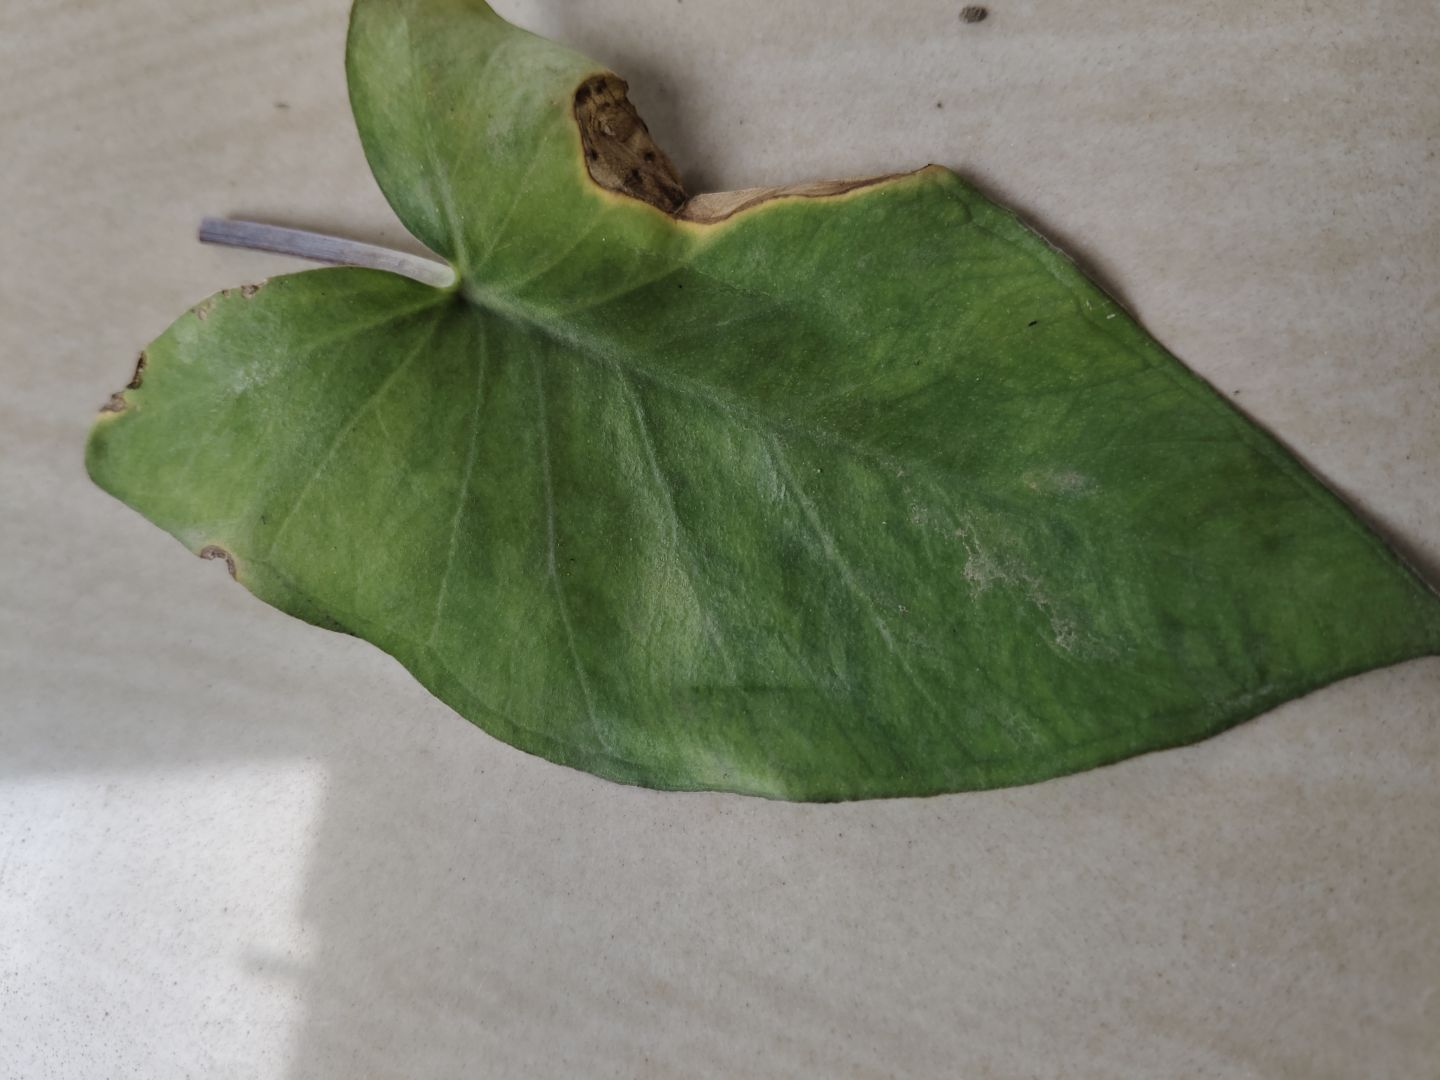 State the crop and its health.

taro, leaf blight
